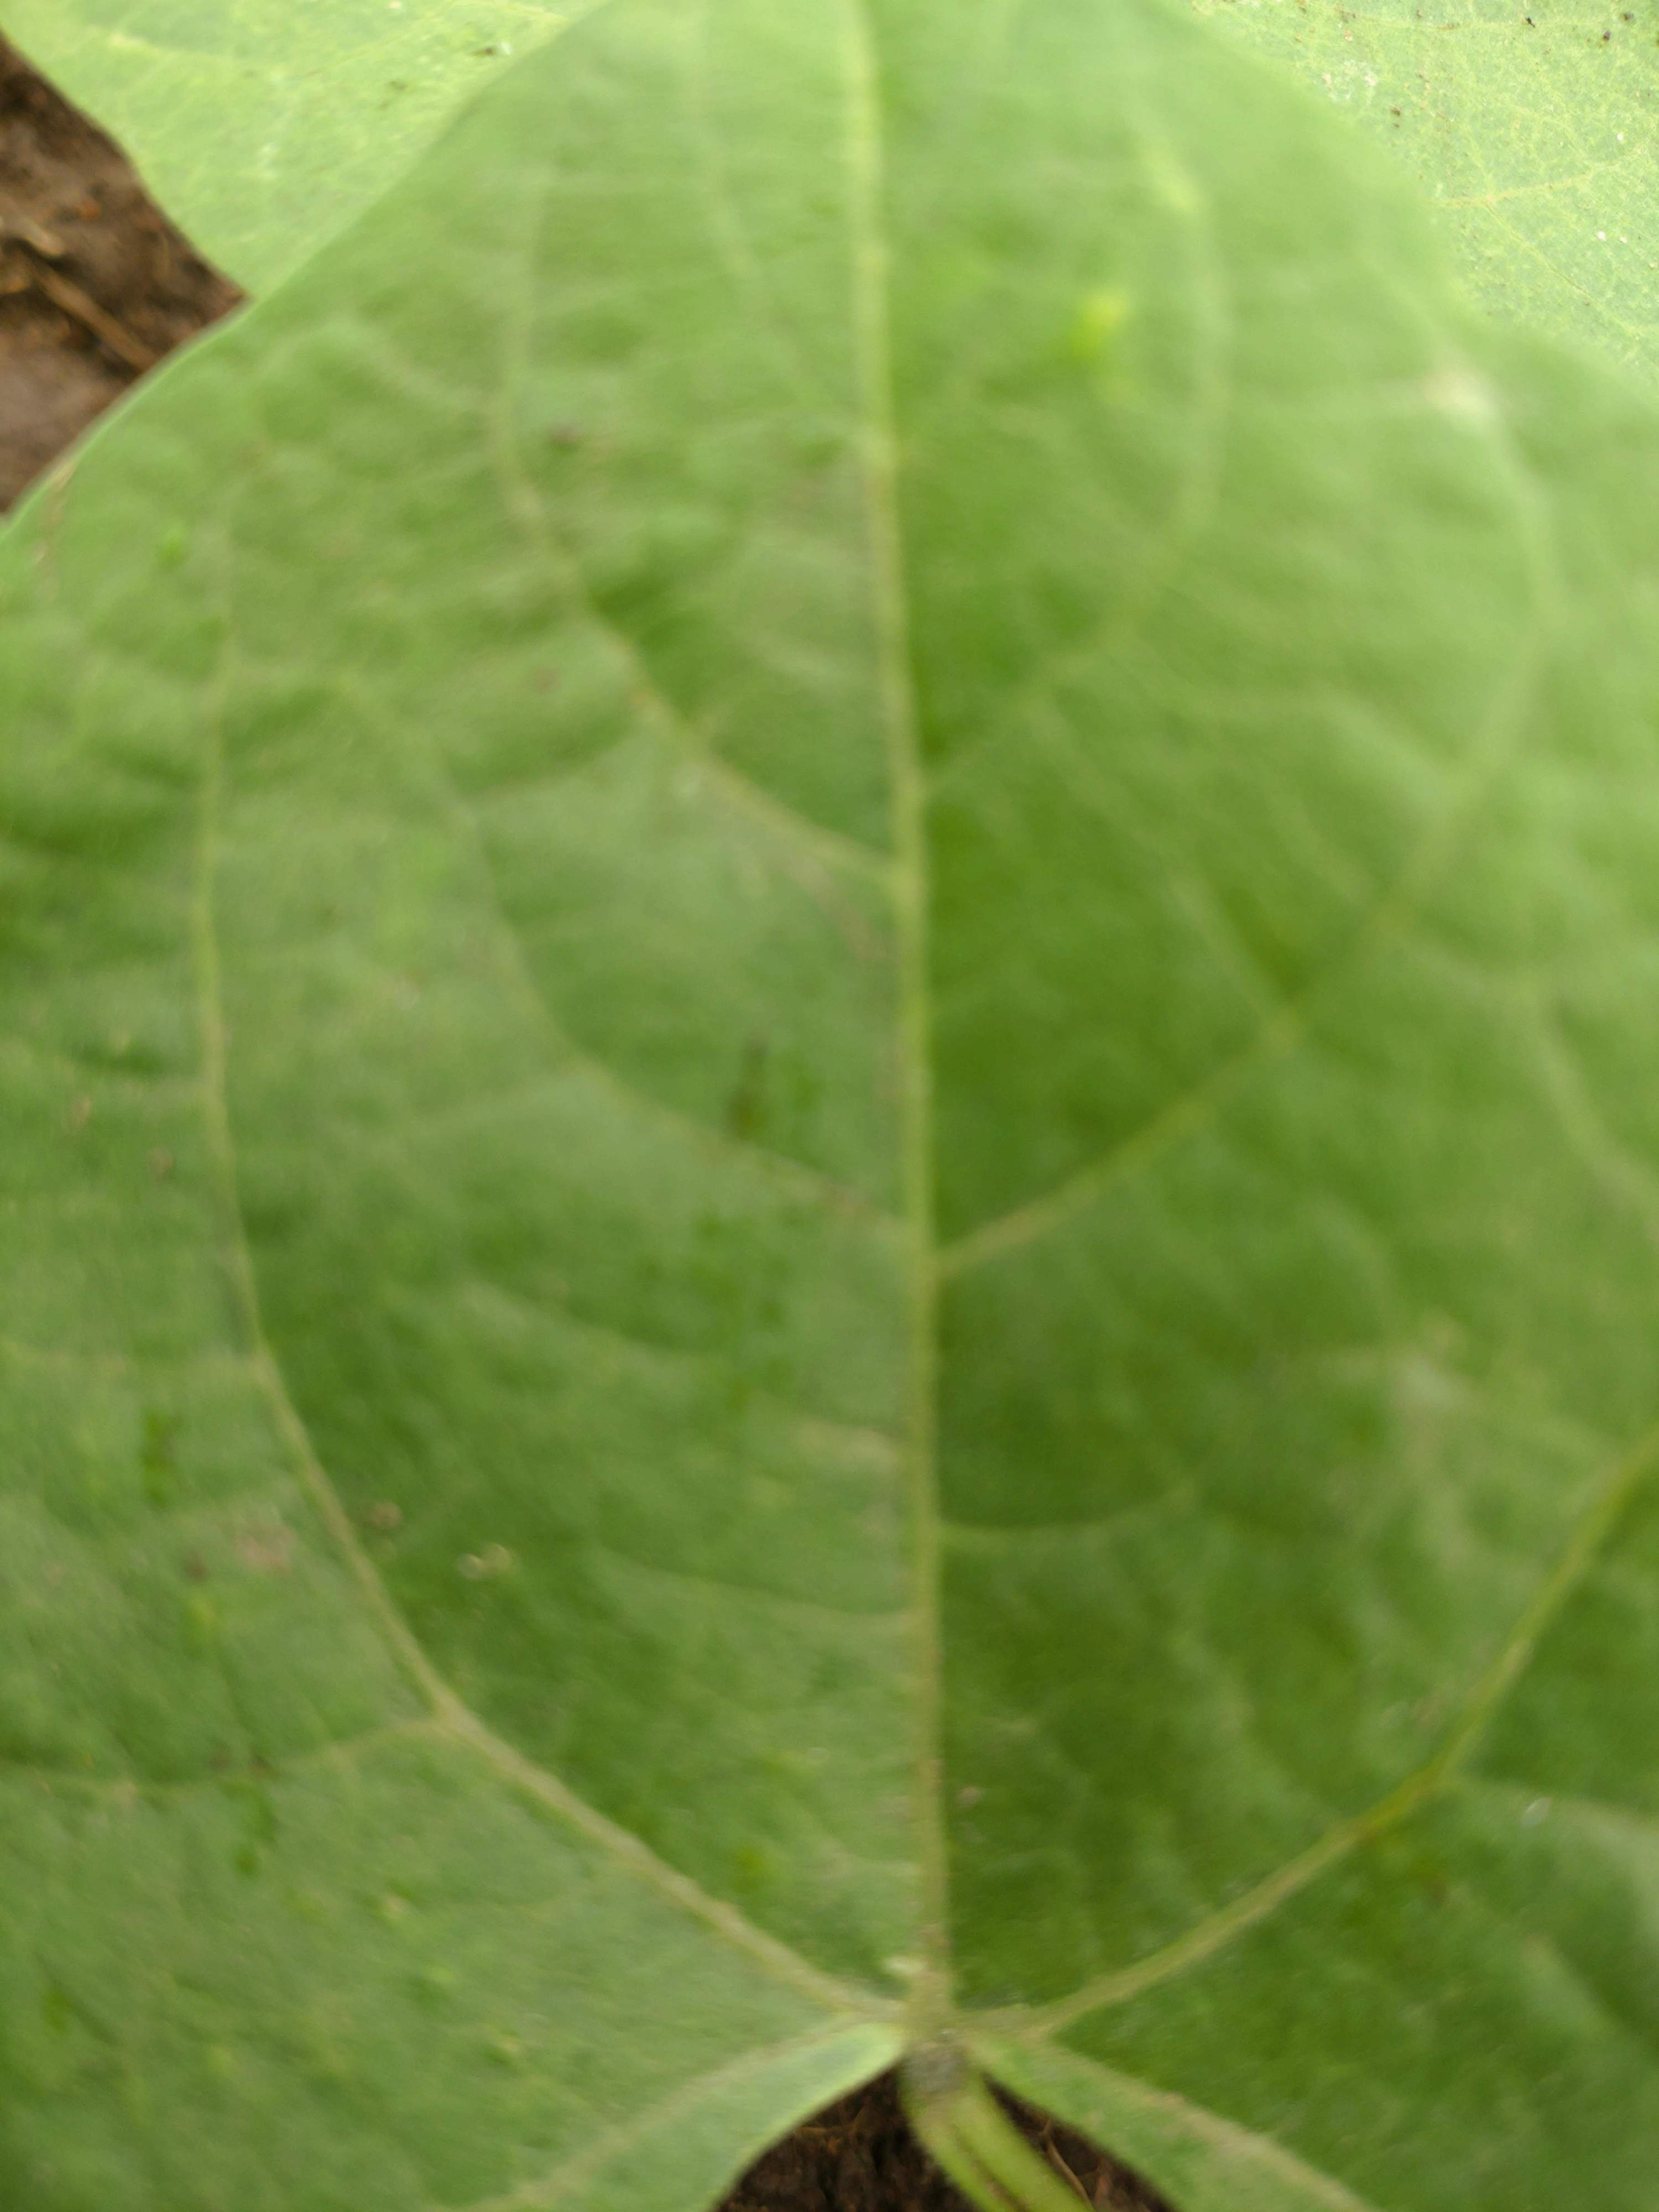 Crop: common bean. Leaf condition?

healthy
